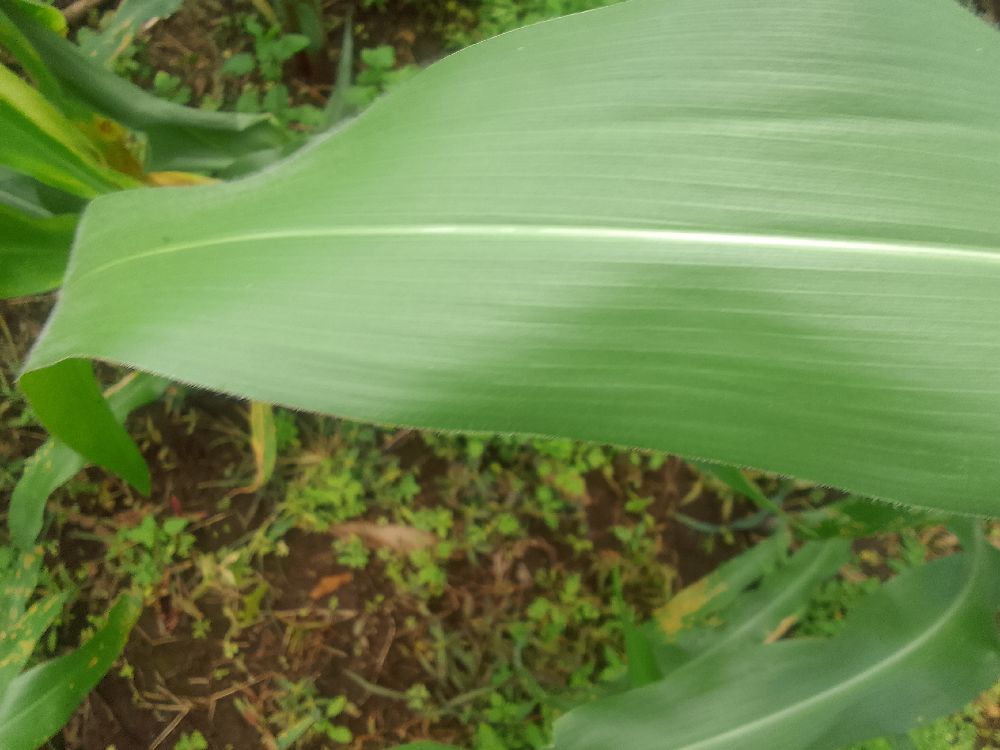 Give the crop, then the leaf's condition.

maize, healthy
